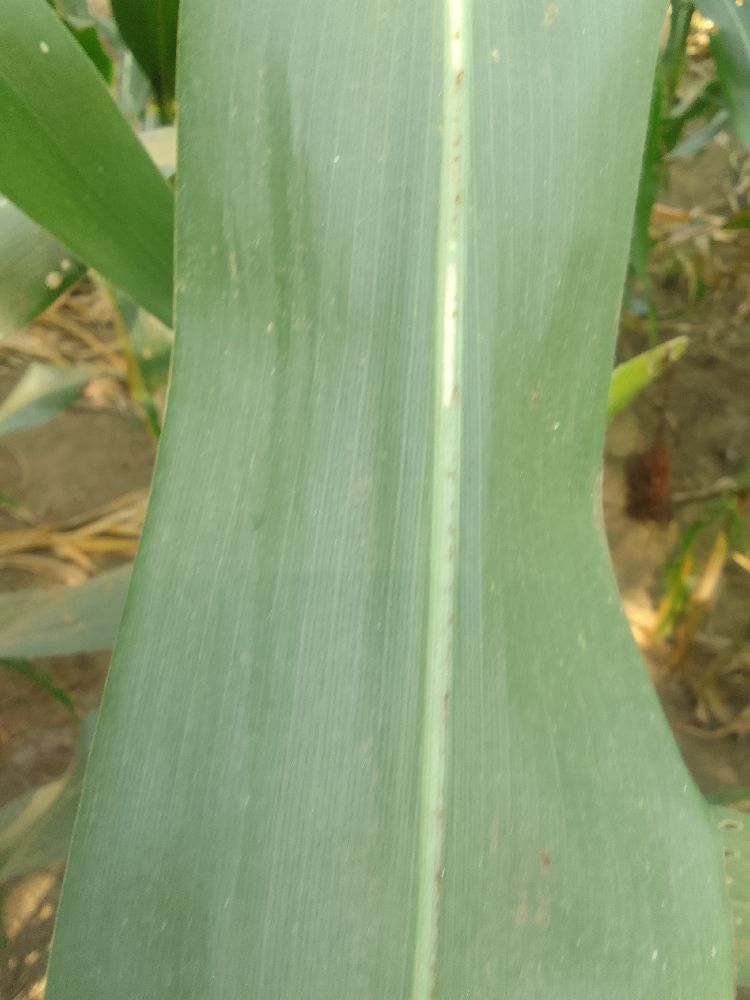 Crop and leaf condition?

maize, healthy
